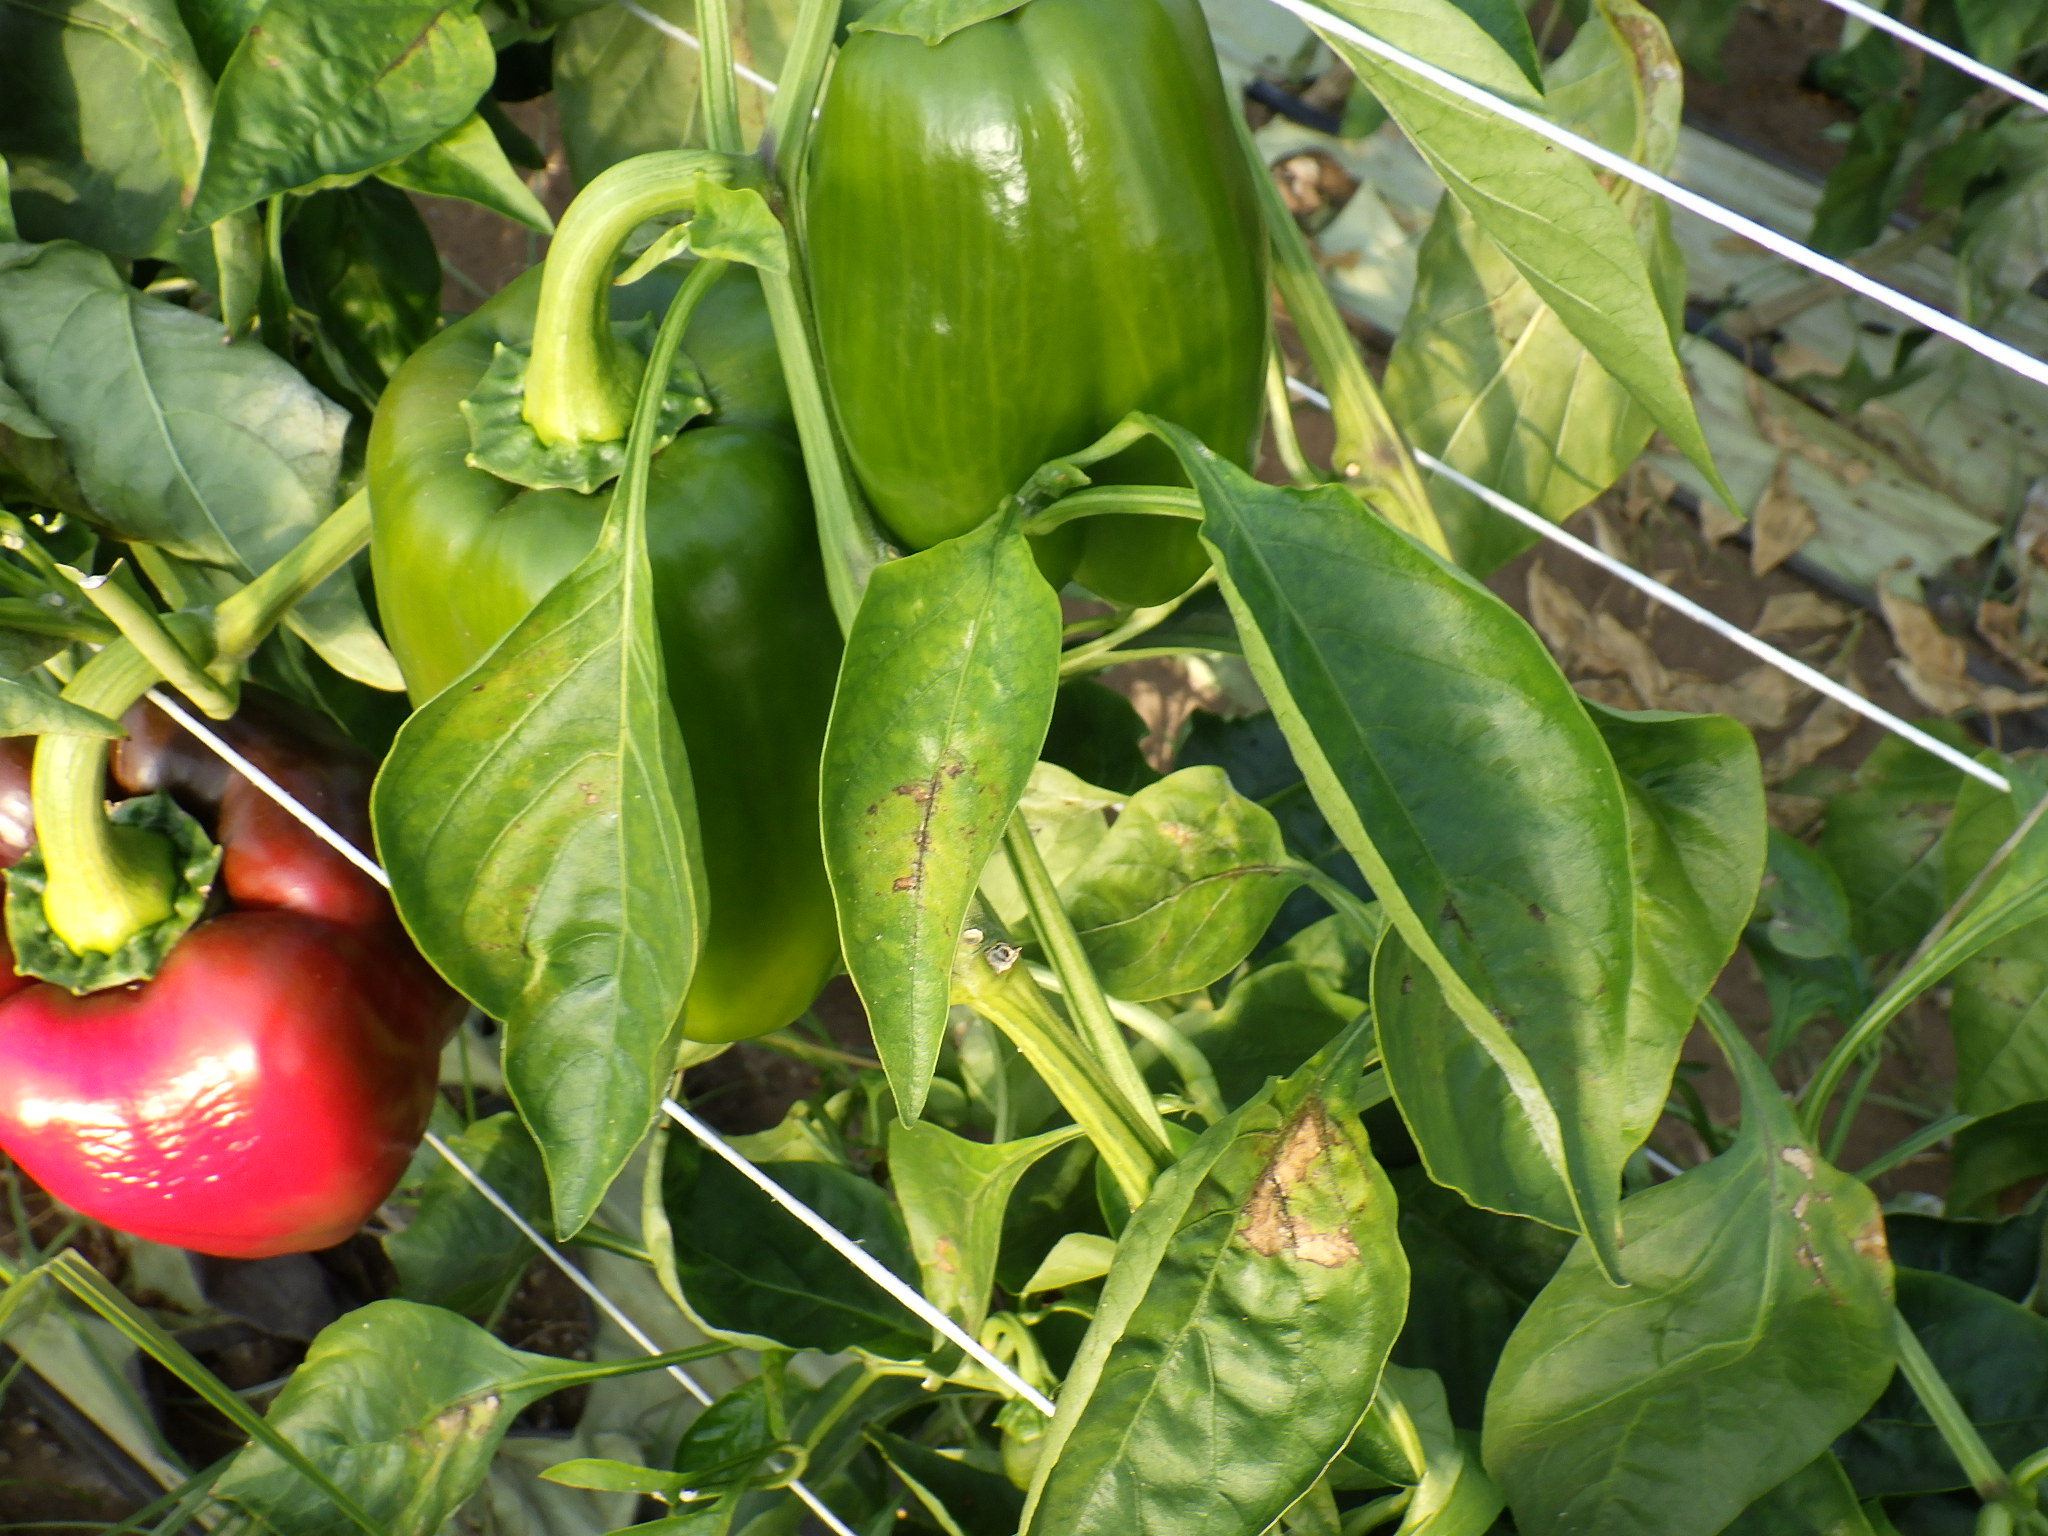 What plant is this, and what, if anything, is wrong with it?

bell pepper, downy mildew, thrips
